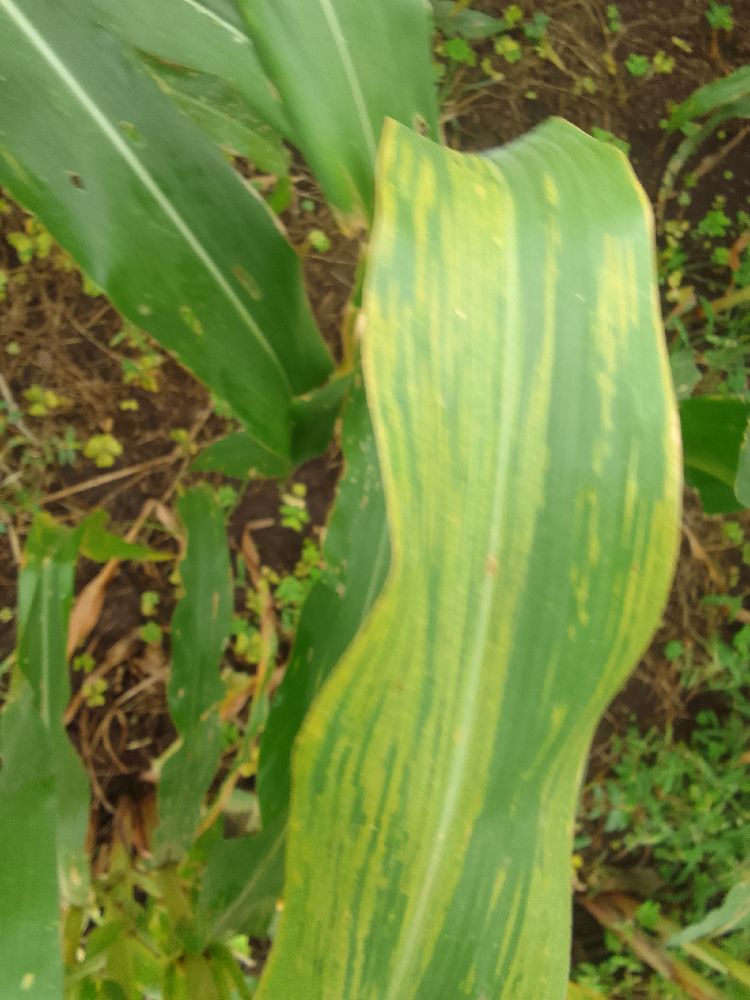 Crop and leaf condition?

maize, maize lethal necrosis
